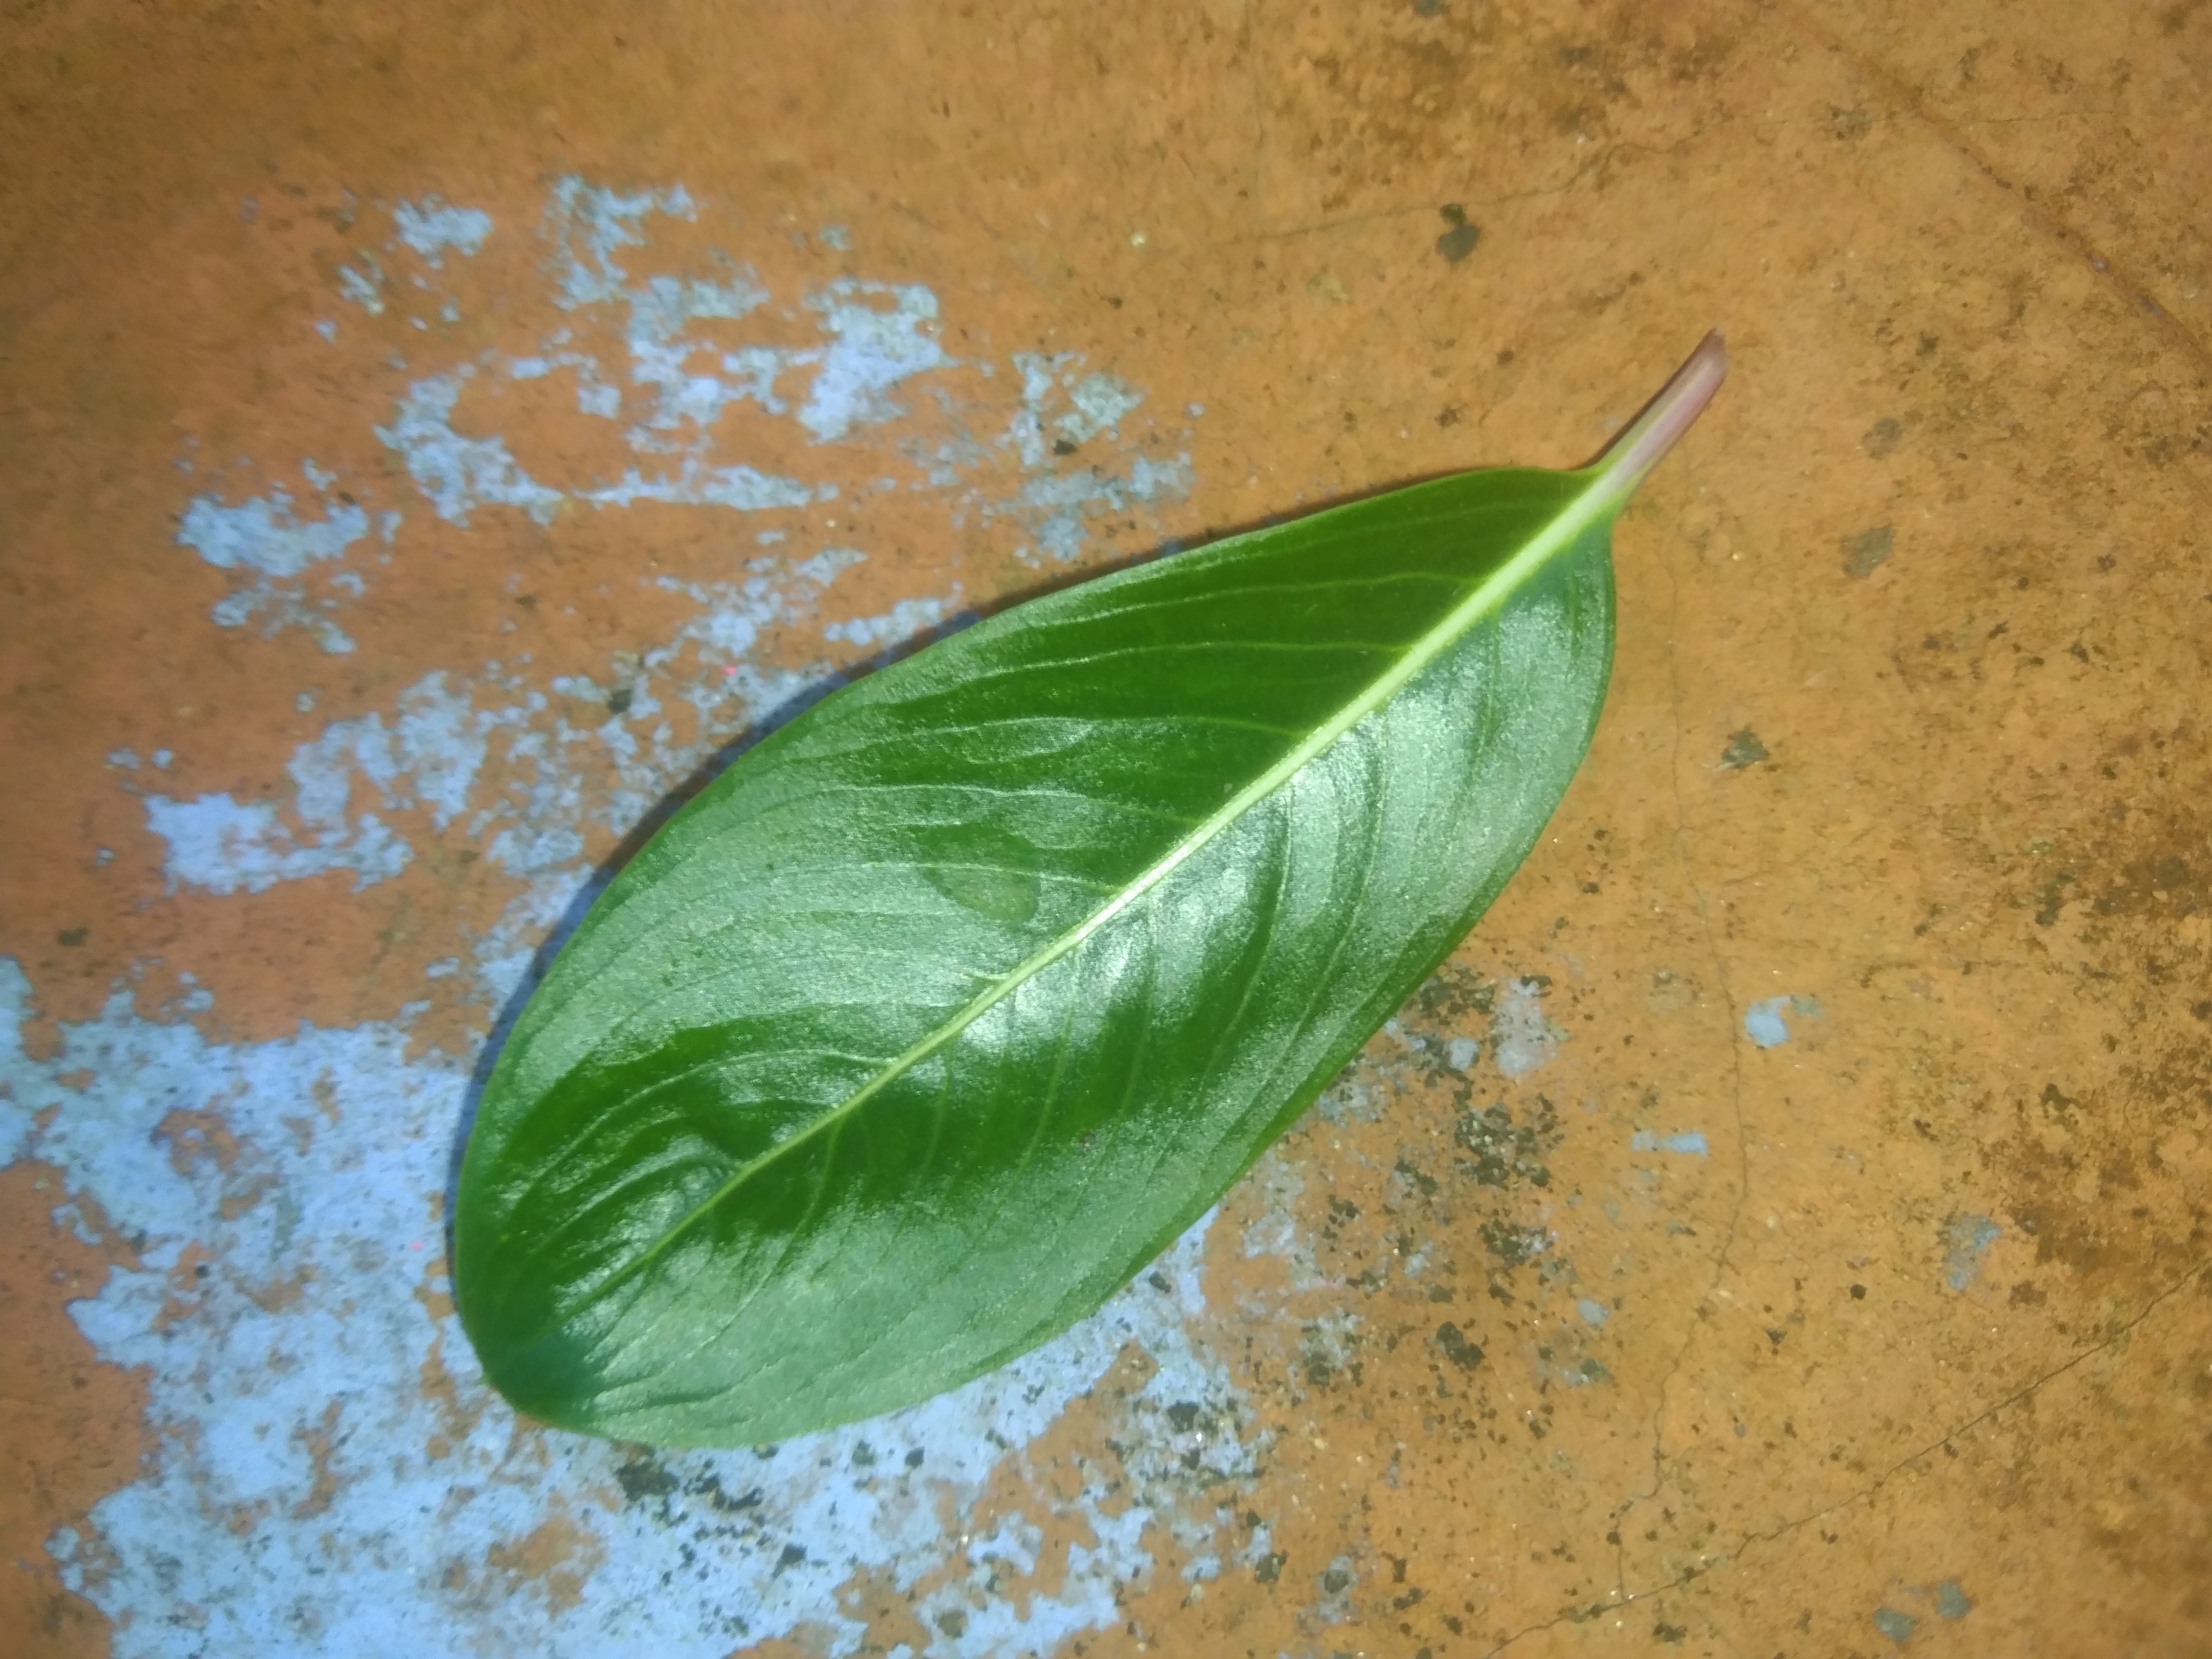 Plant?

rose periwinkle
